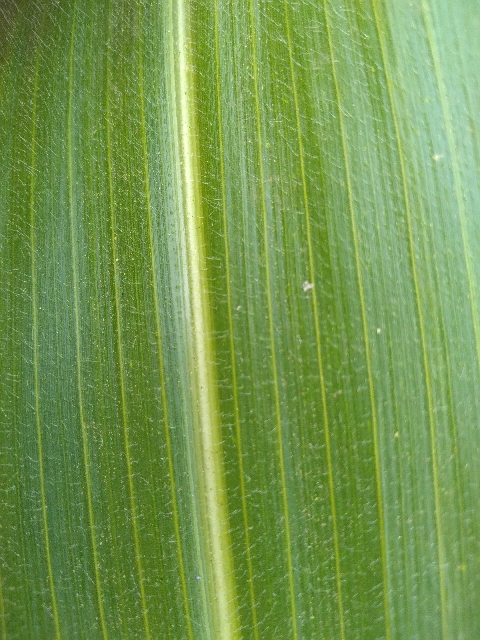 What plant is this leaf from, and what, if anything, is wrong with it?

maize, healthy
